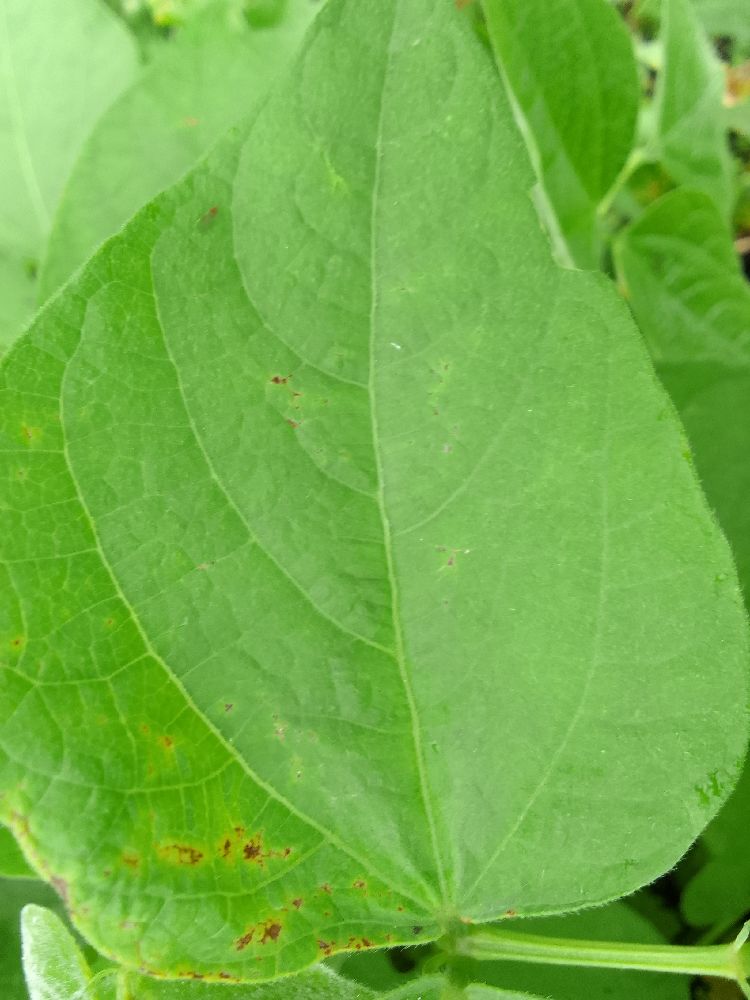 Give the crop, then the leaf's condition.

common bean, healthy
